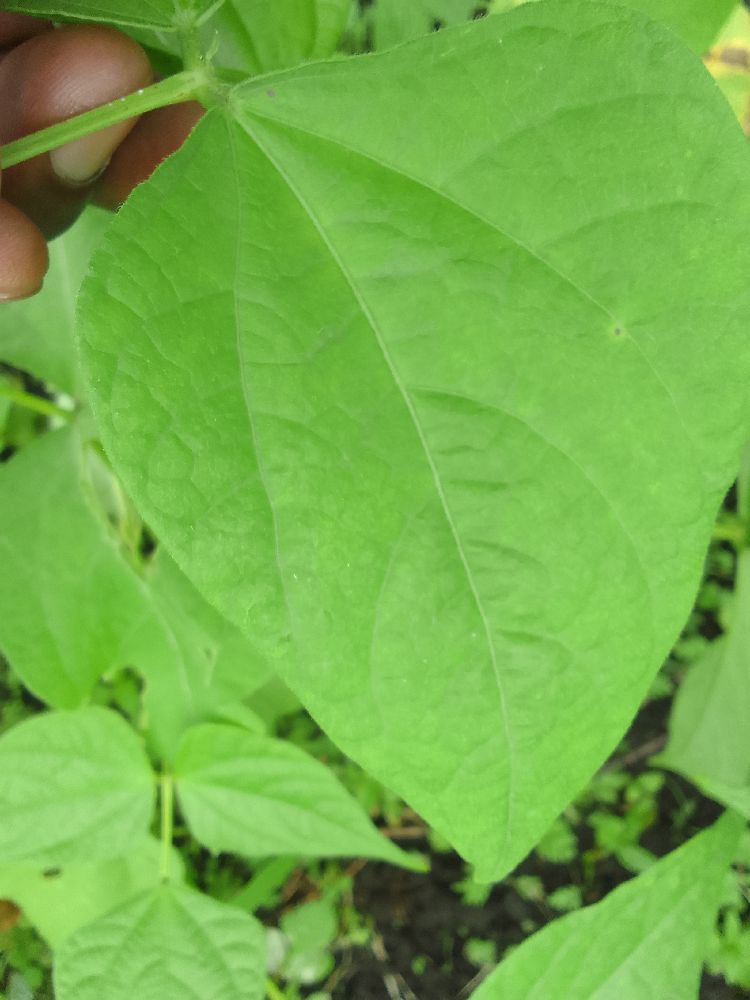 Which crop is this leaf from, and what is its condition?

common bean, healthy
